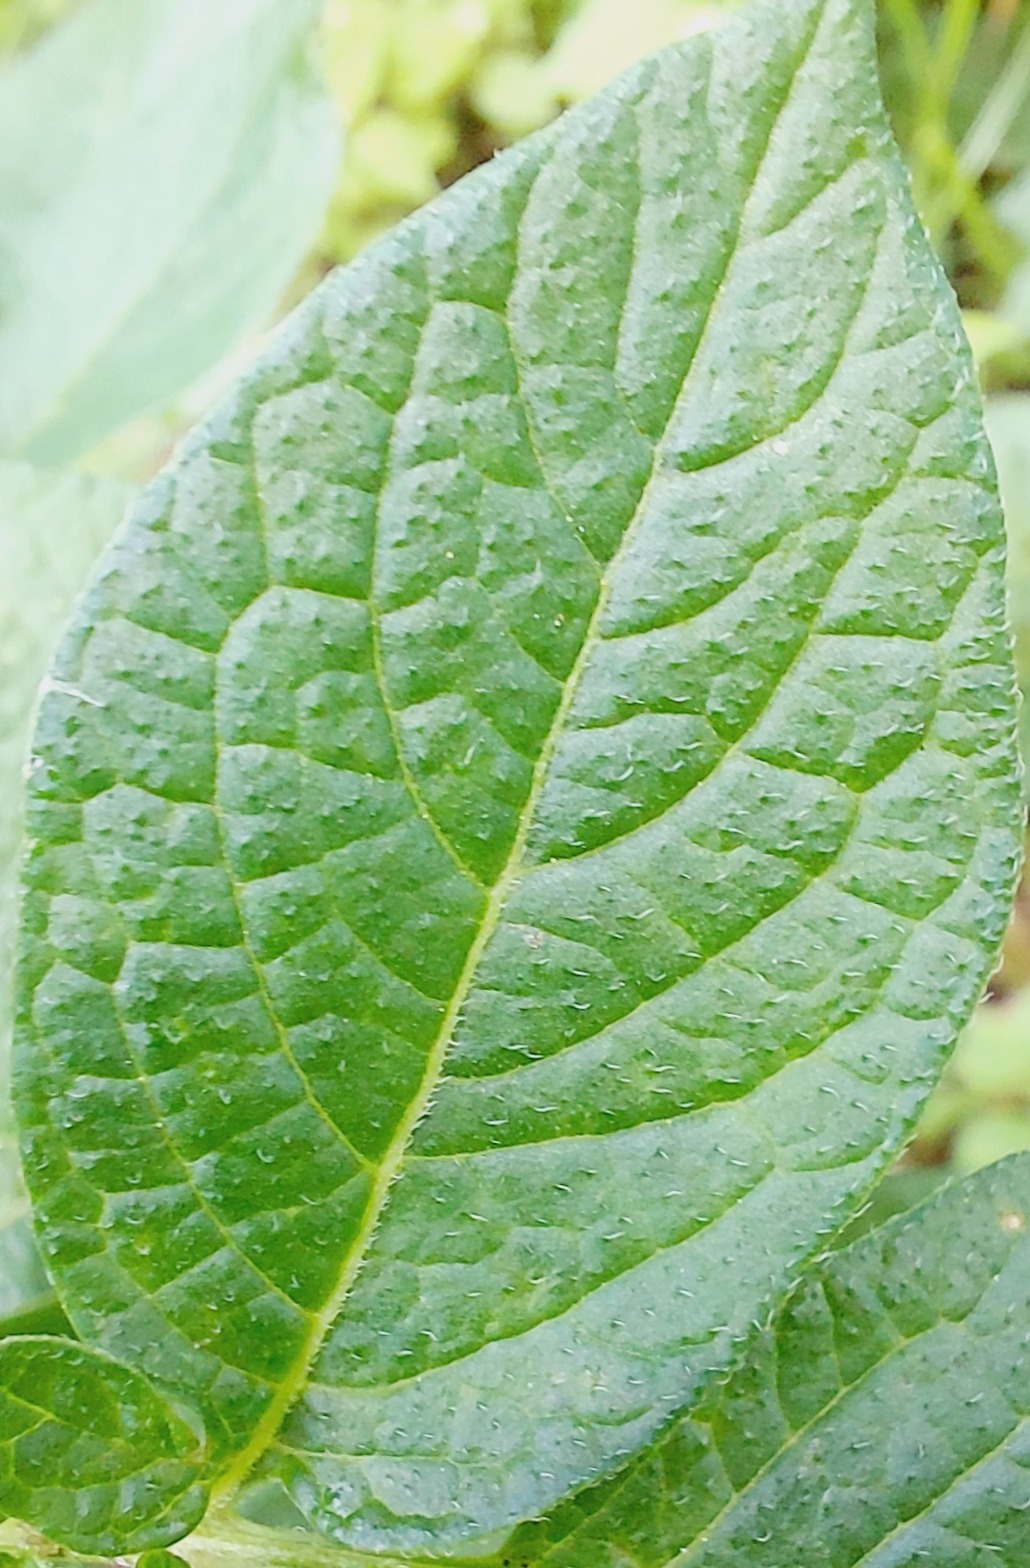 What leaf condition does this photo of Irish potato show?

healthy
